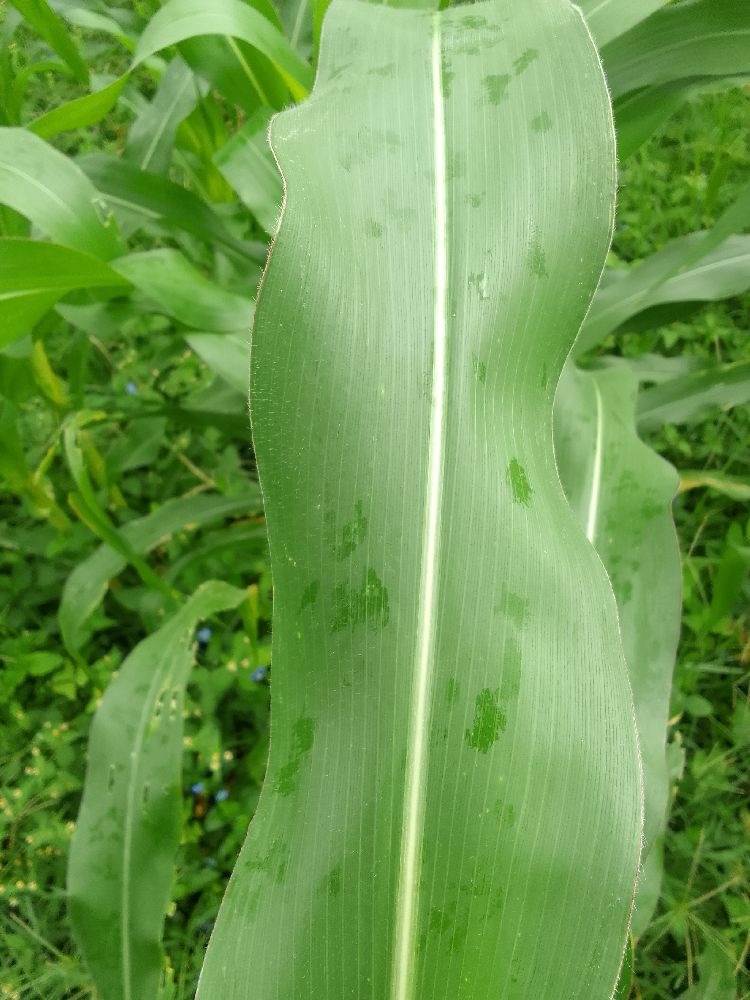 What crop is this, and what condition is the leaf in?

maize, healthy
